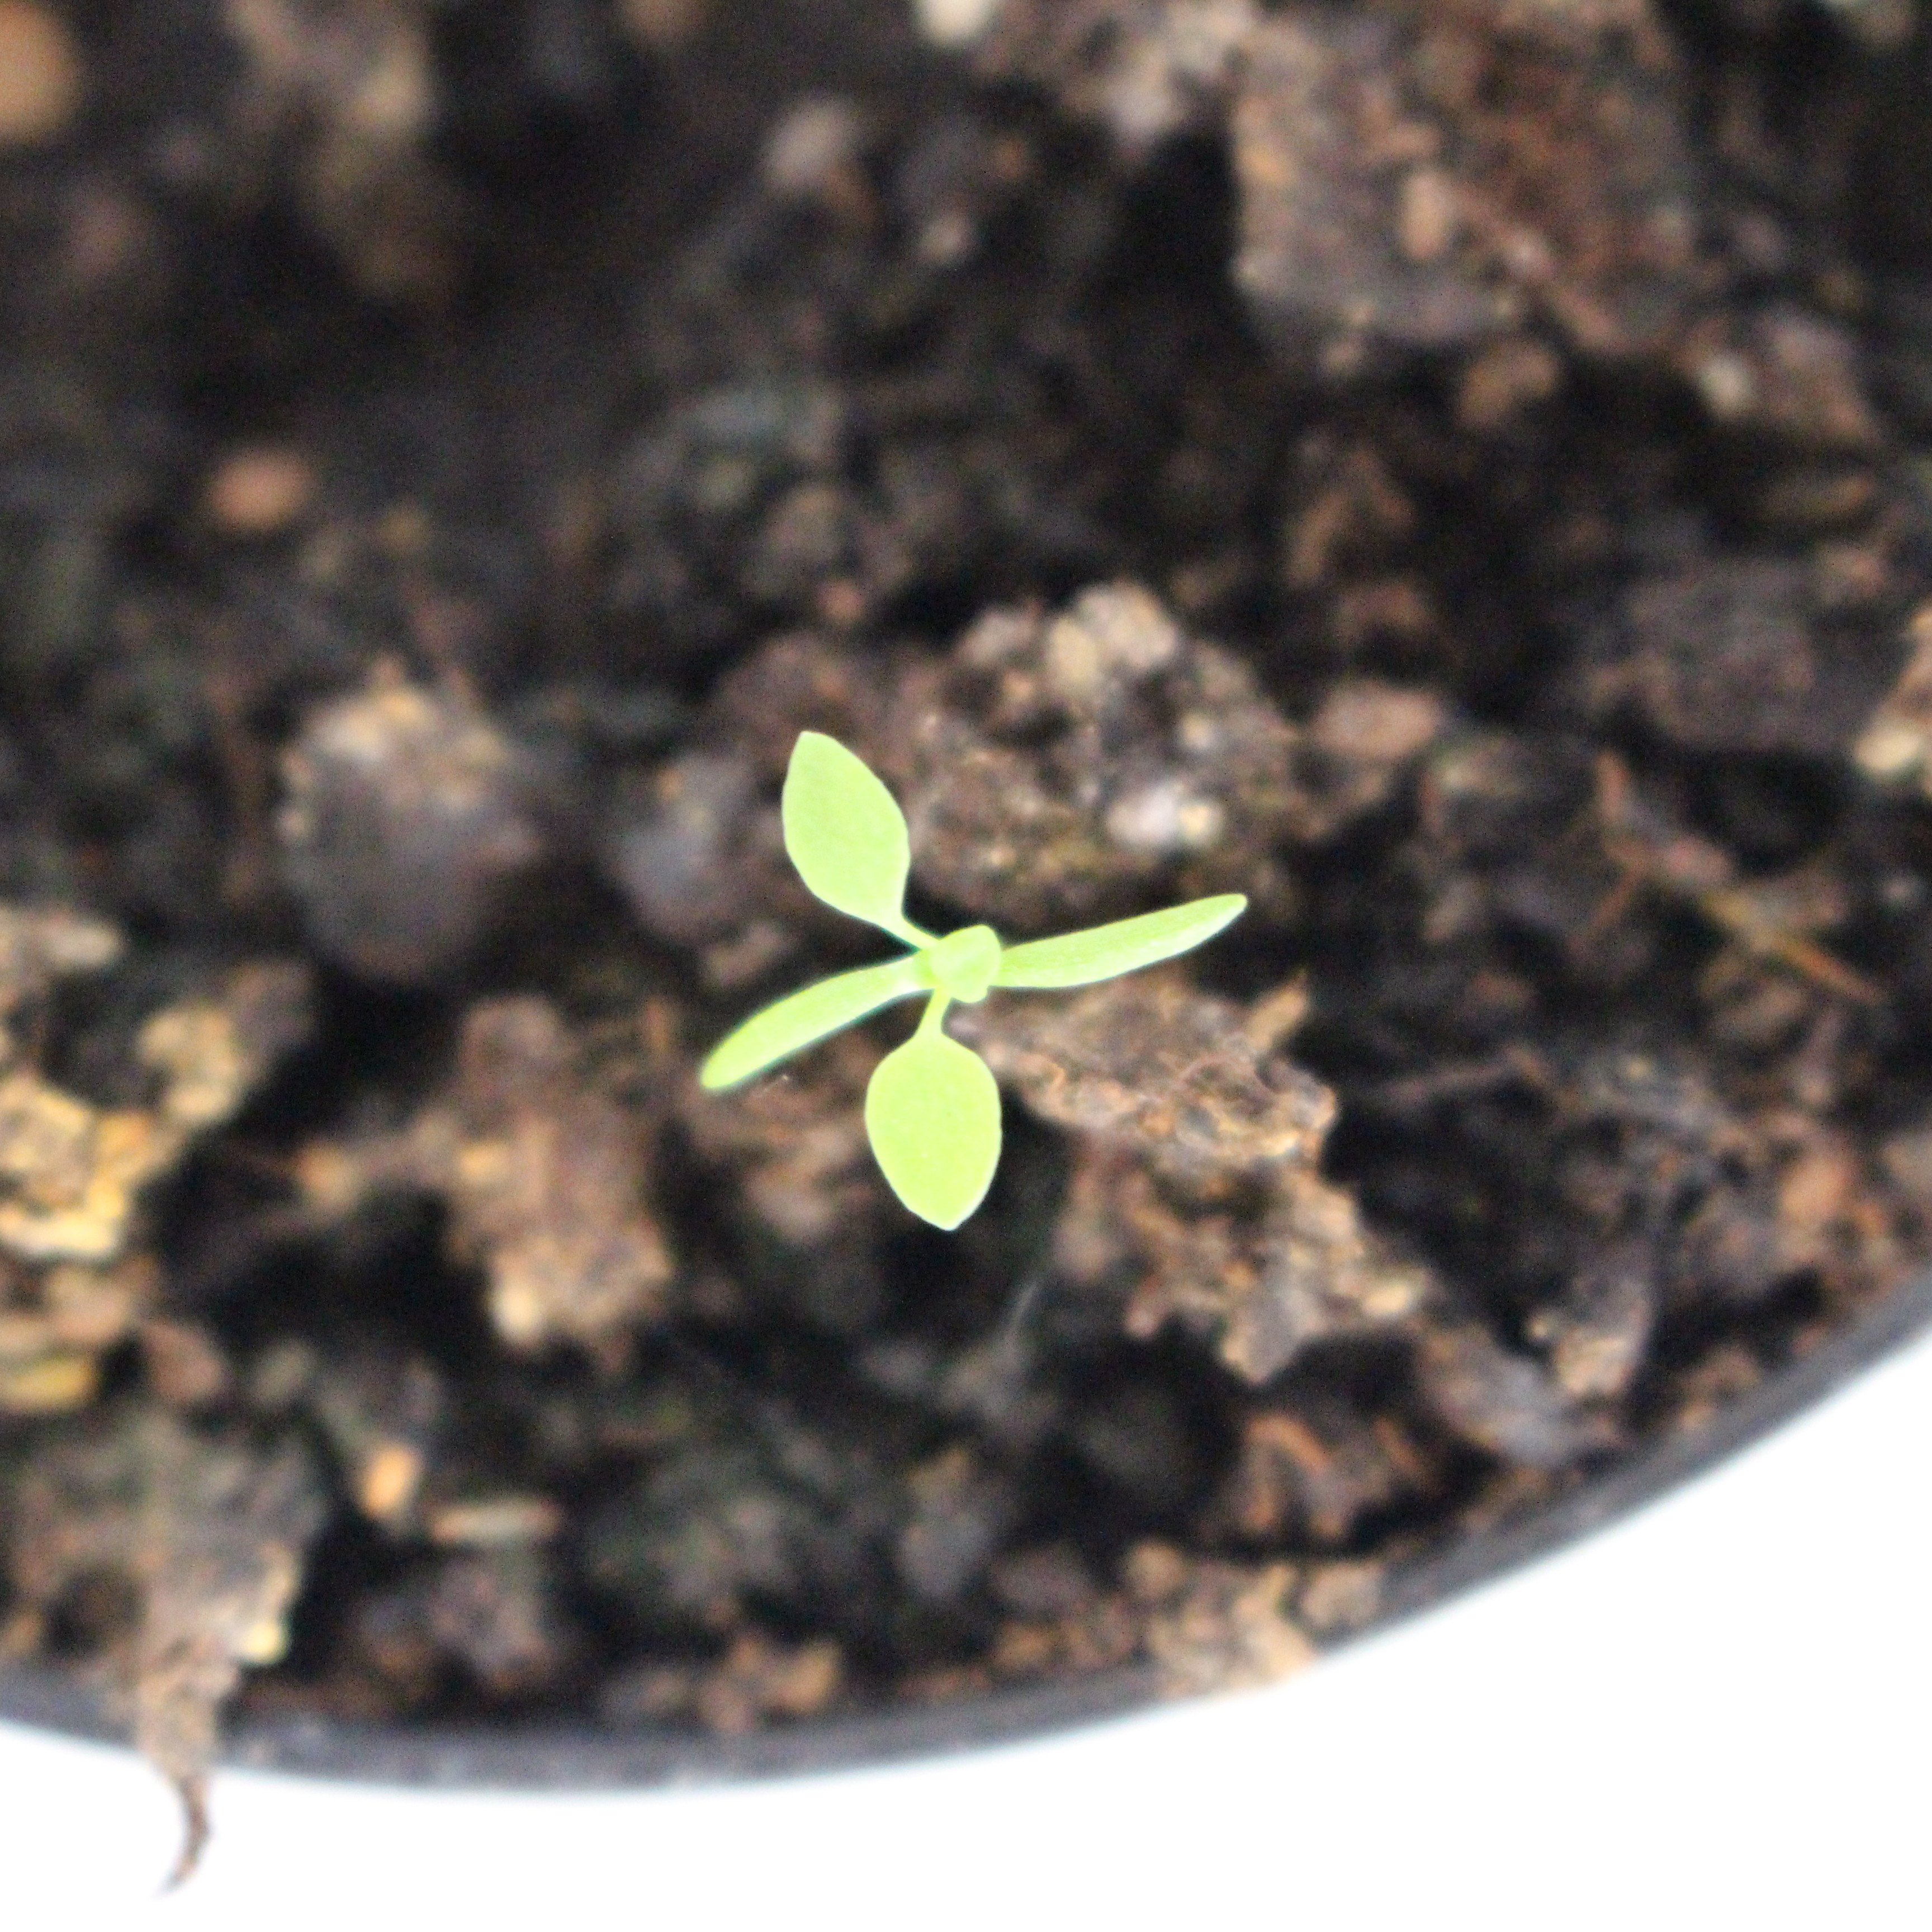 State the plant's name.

Papaver rhoeas
